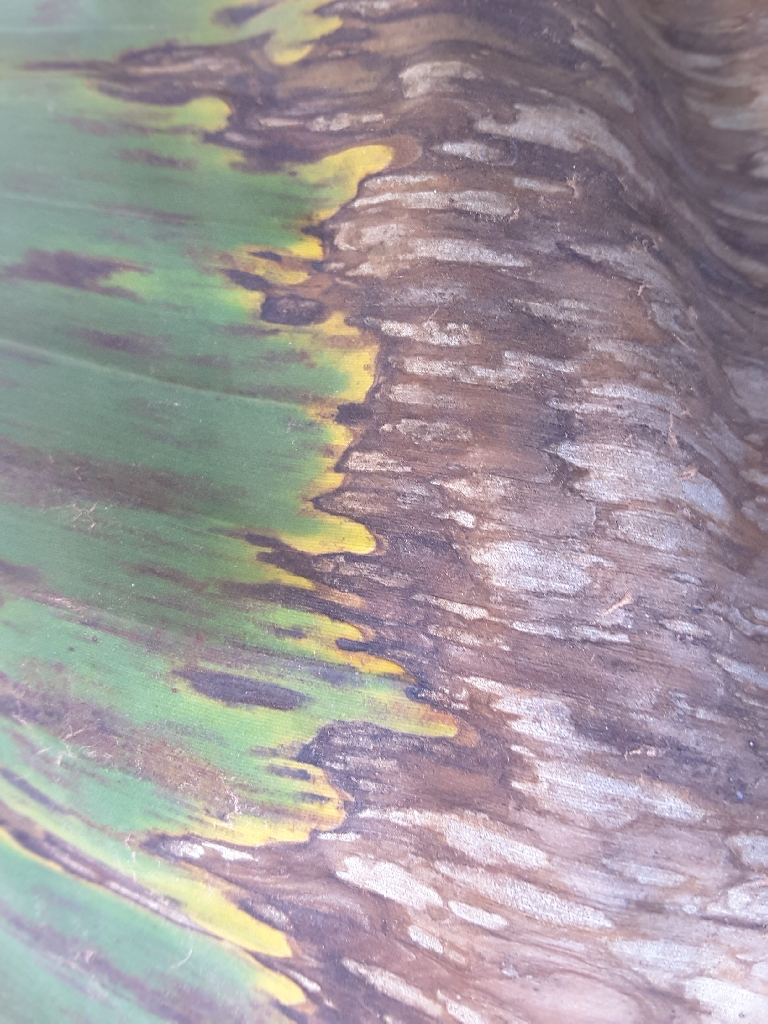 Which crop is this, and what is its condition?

banana, black sigatoka
